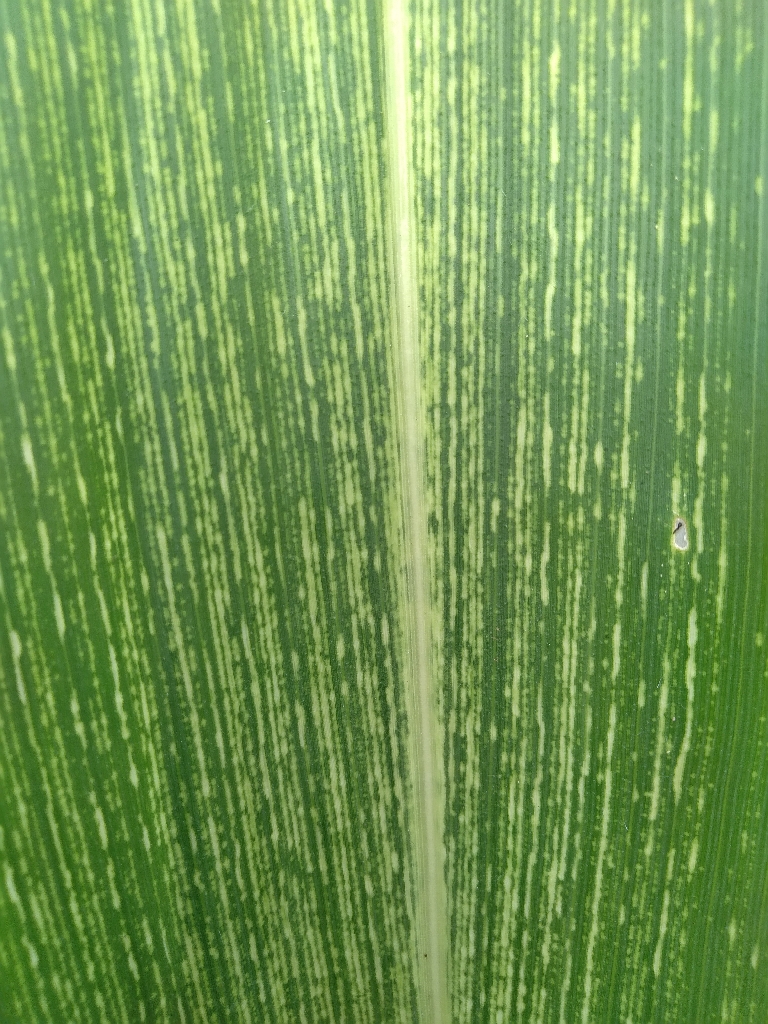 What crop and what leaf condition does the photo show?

maize, maize streak virus
